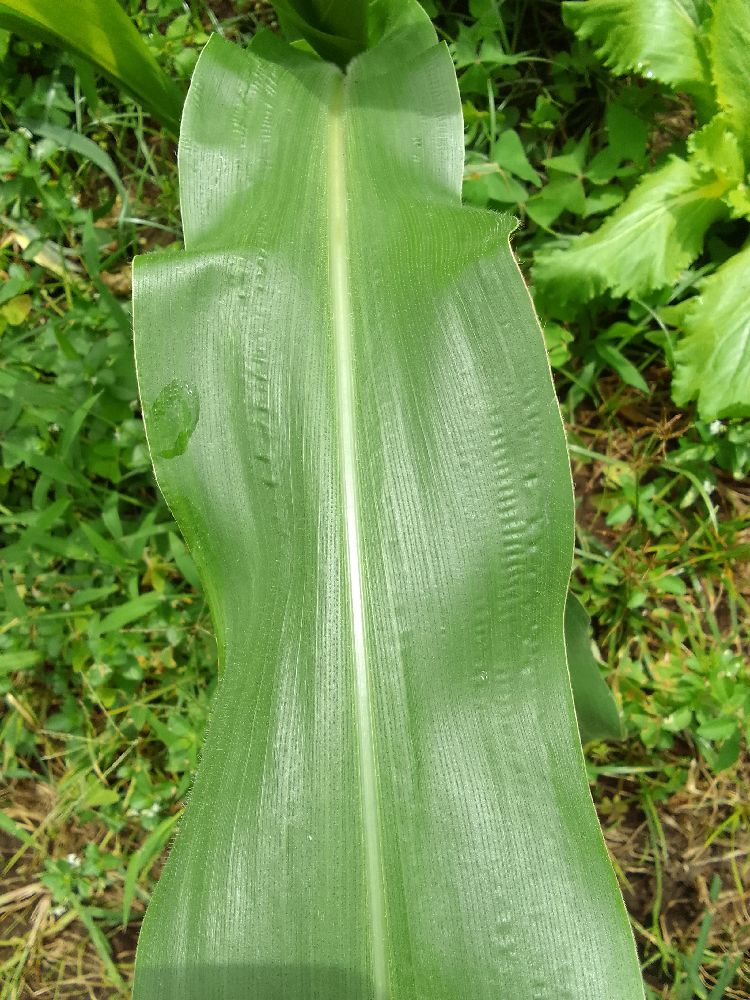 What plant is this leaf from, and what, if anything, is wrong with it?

maize, healthy
